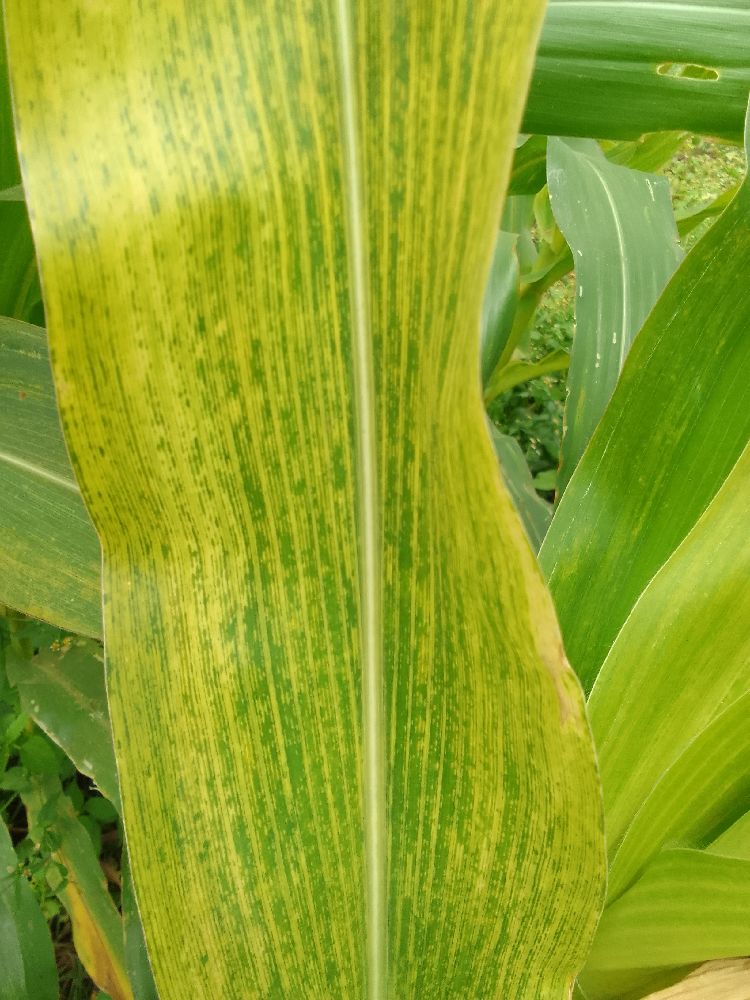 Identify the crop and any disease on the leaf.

maize, maize lethal necrosis
